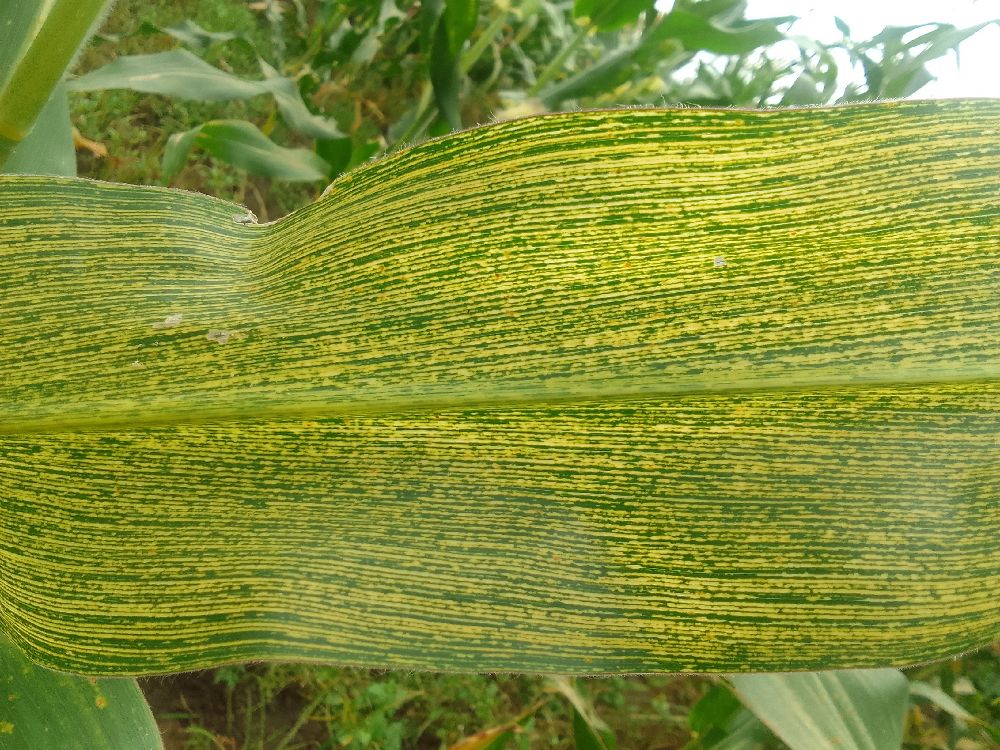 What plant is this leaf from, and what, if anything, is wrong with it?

maize, maize streak virus
